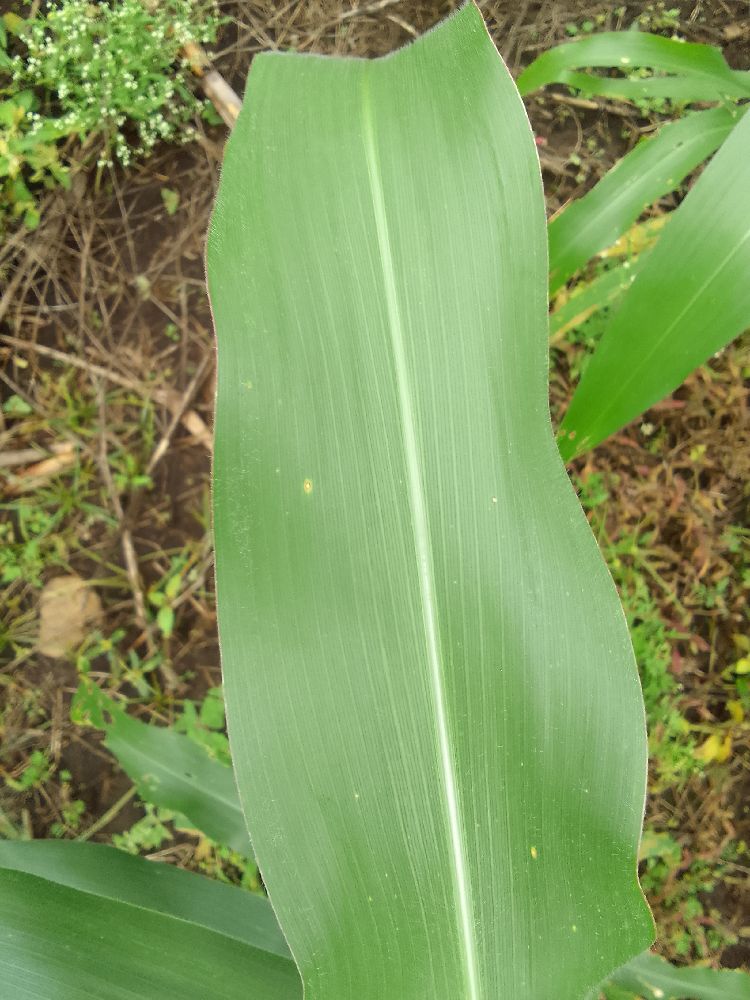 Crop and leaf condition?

maize, healthy
